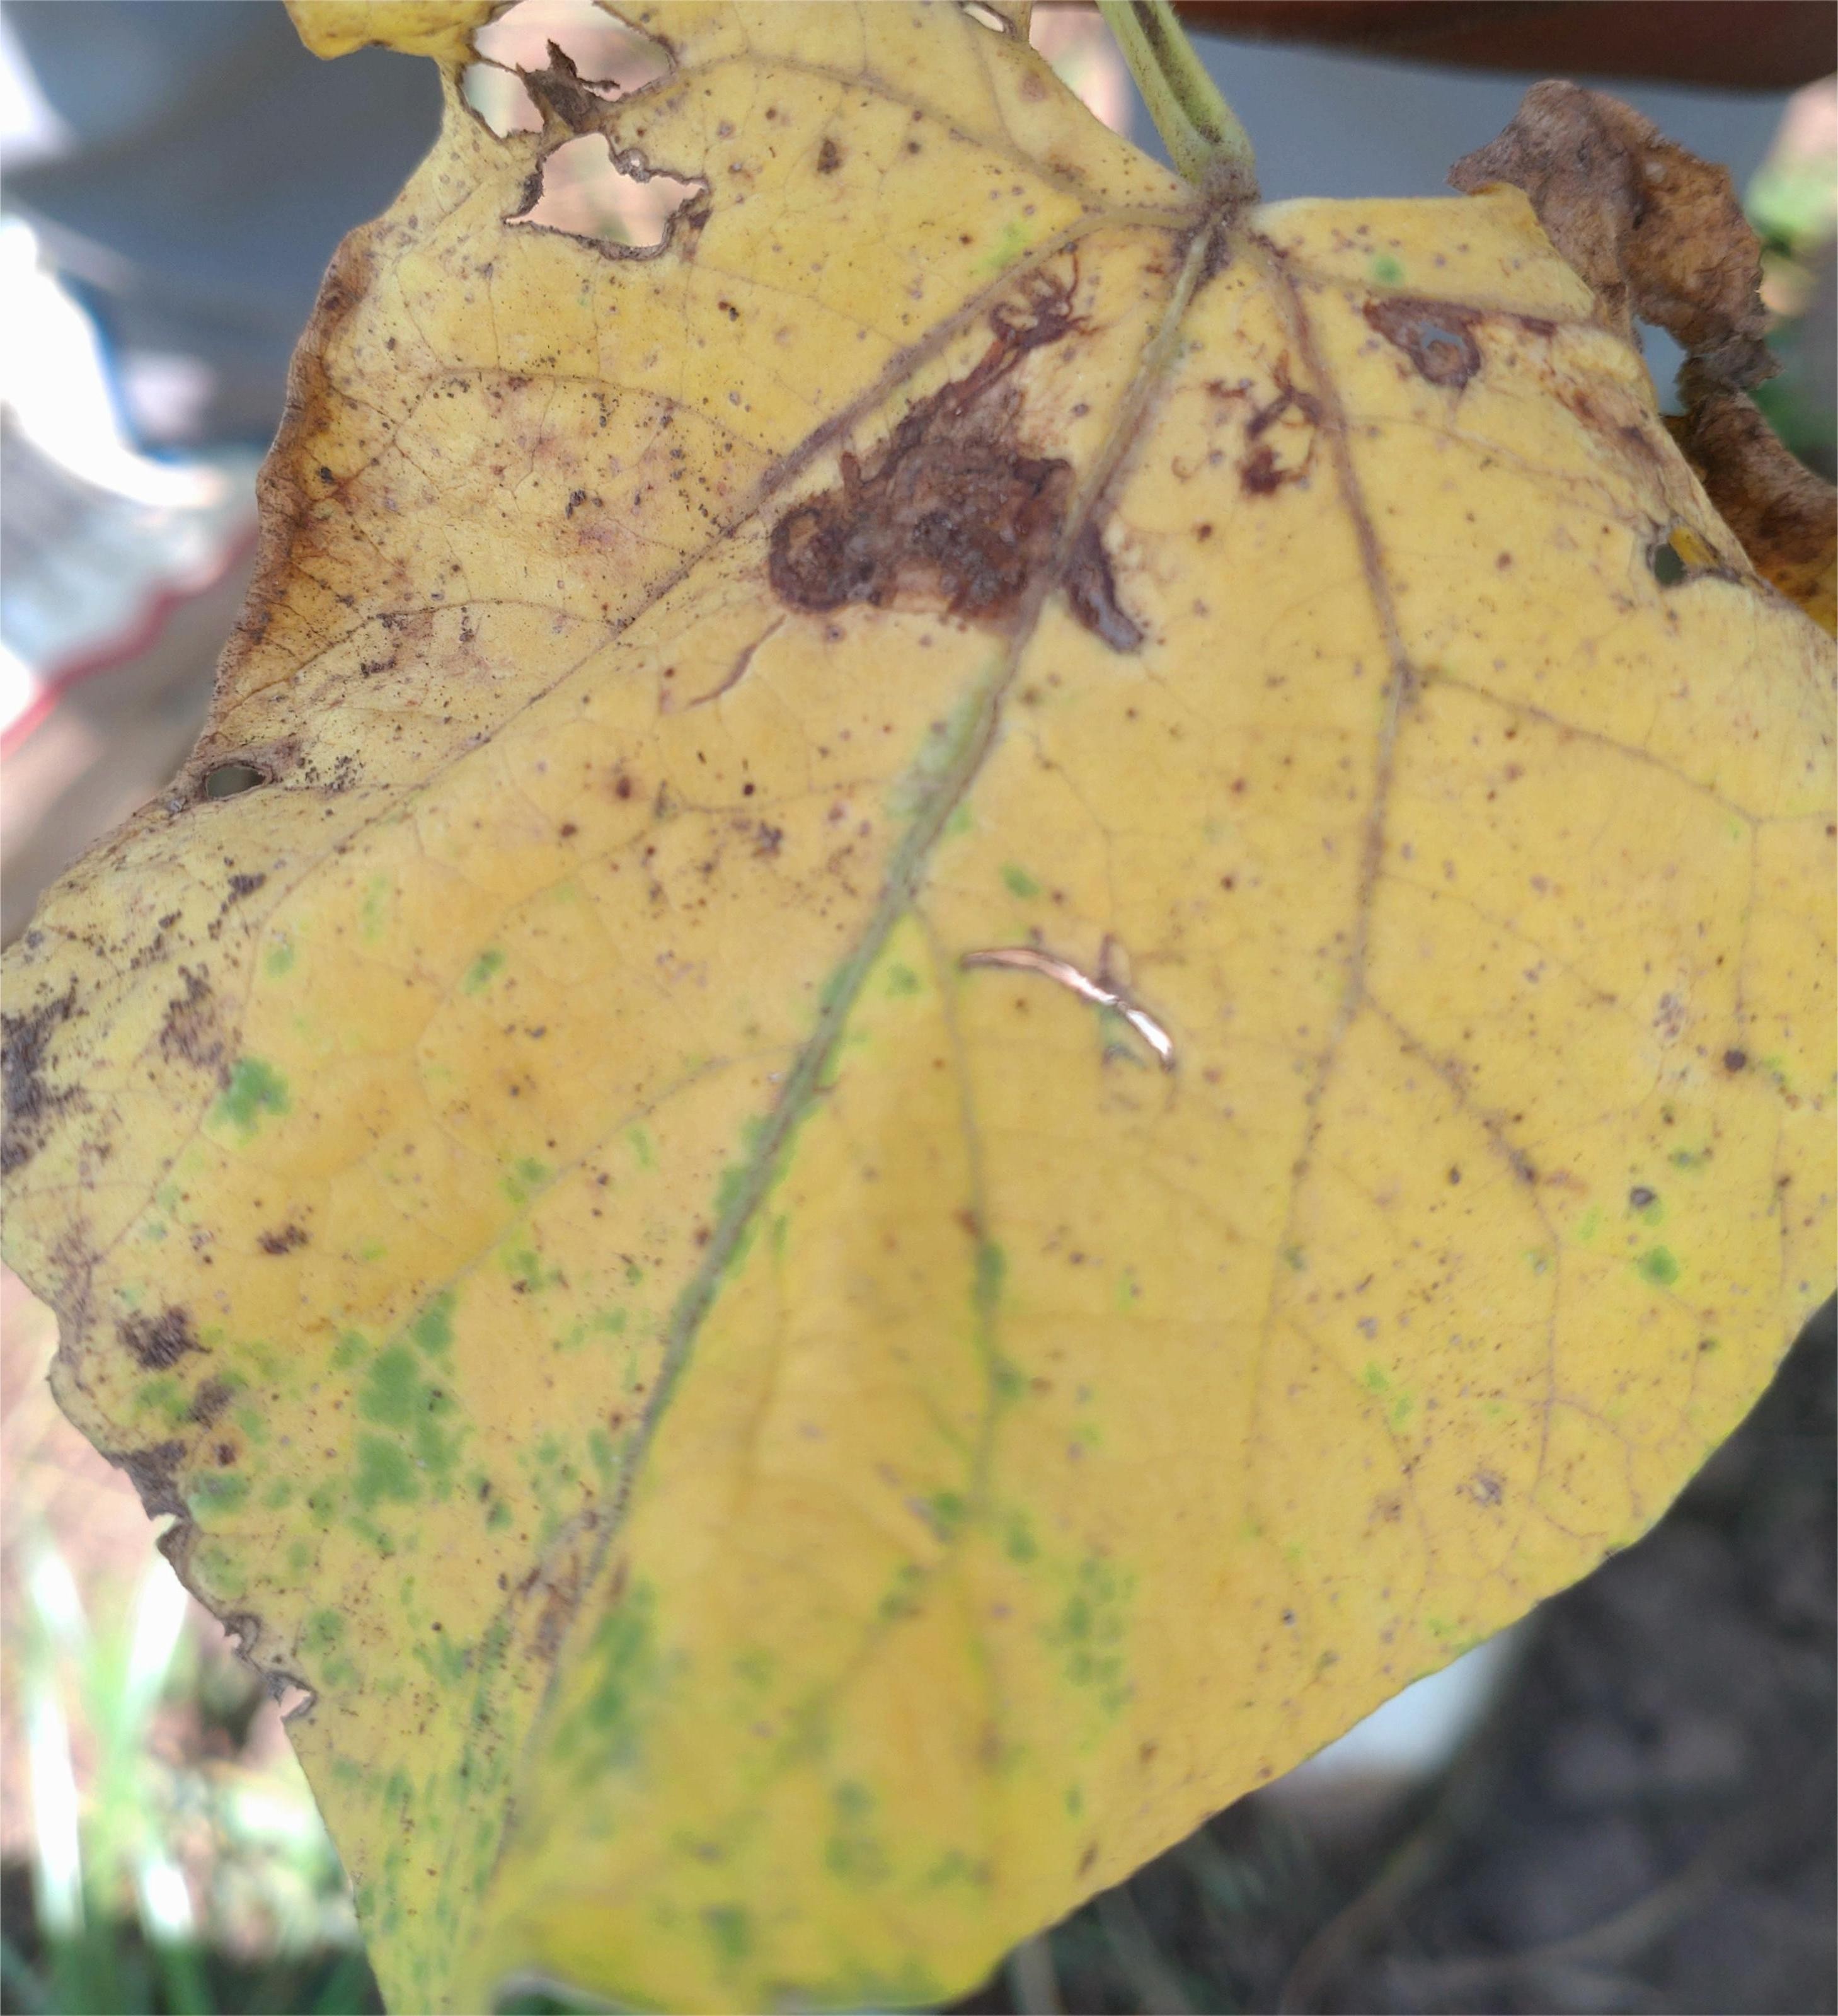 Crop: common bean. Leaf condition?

anthracnose
